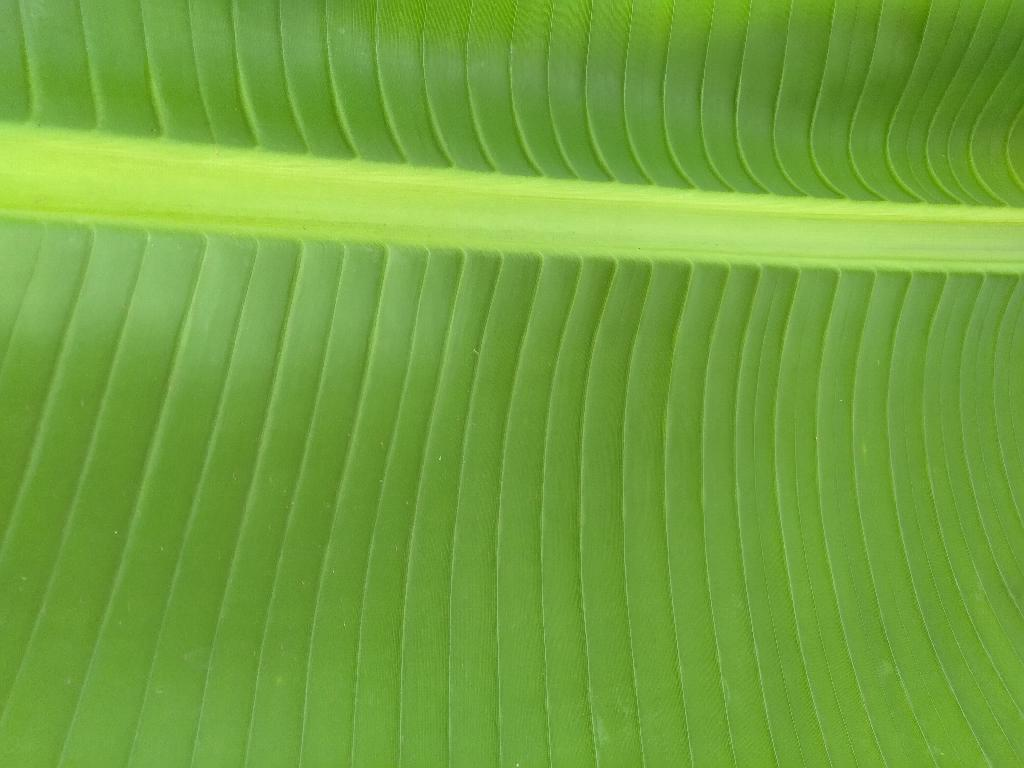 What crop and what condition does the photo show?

banana, healthy
